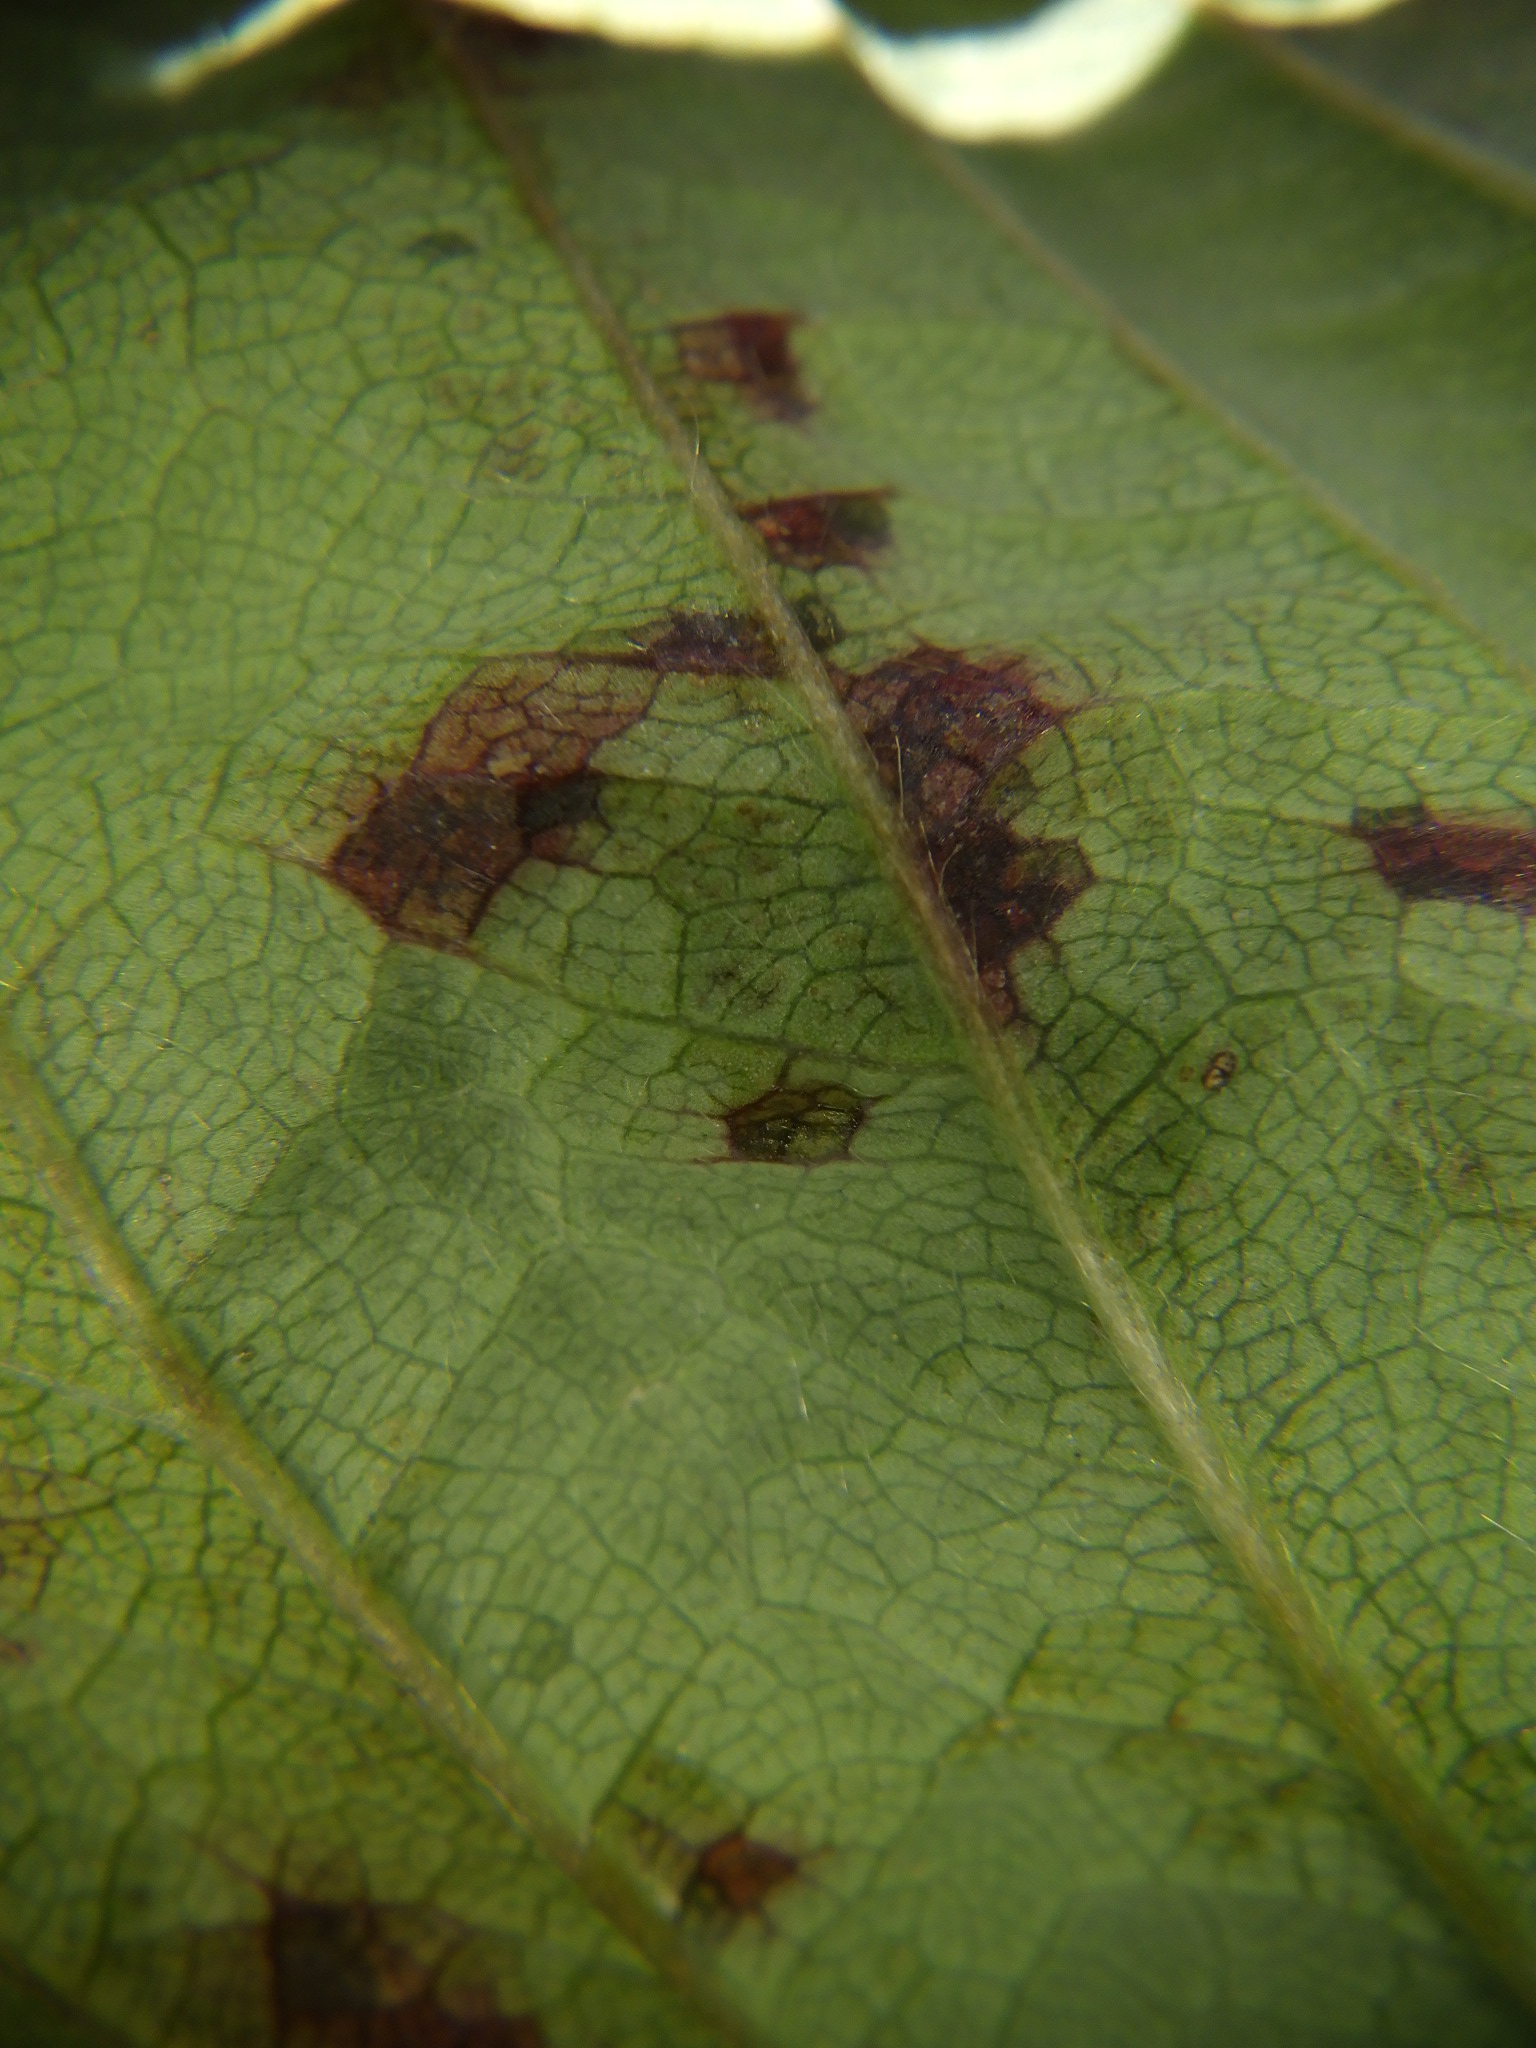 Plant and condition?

strawberry, angular leaf spot
